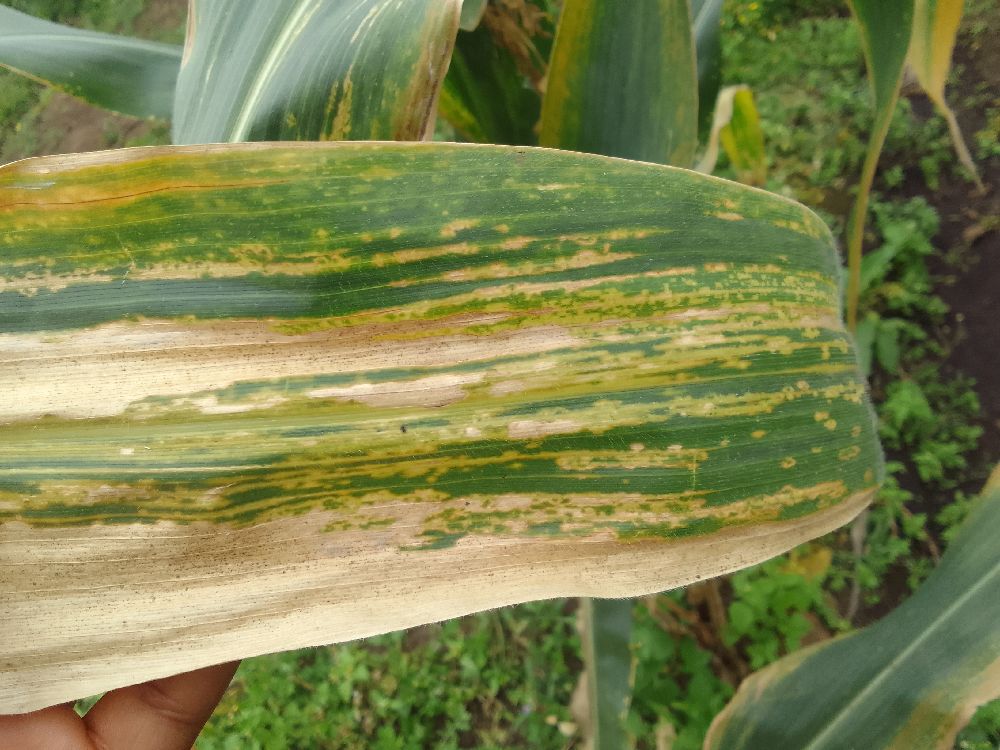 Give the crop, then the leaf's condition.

maize, maize lethal necrosis
